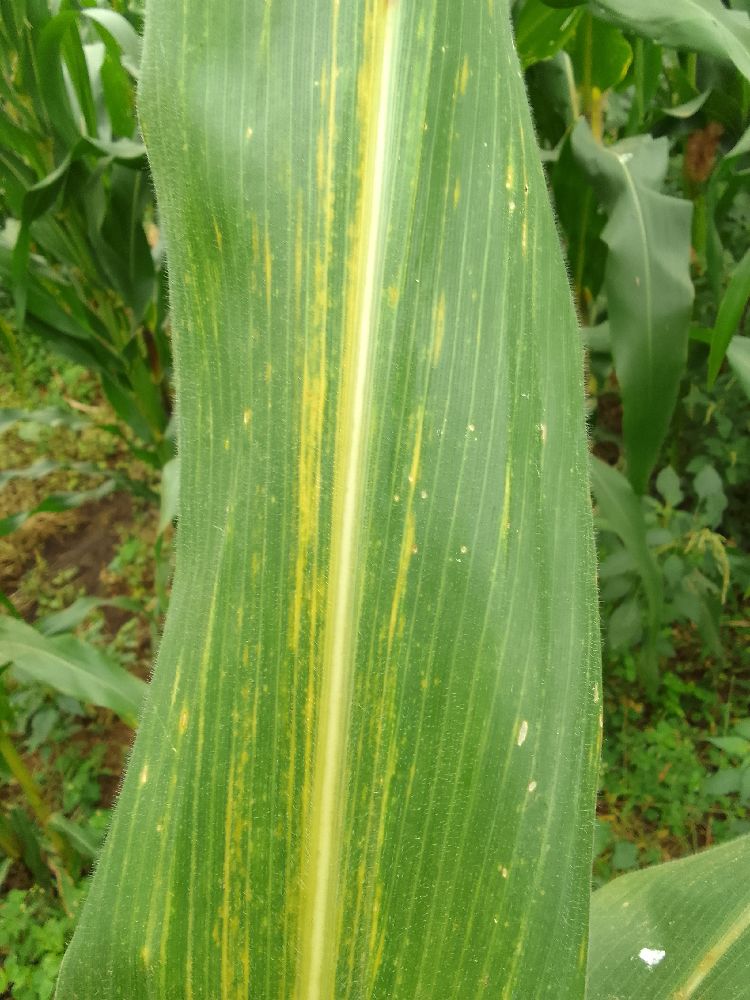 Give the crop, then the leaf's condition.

maize, maize lethal necrosis
